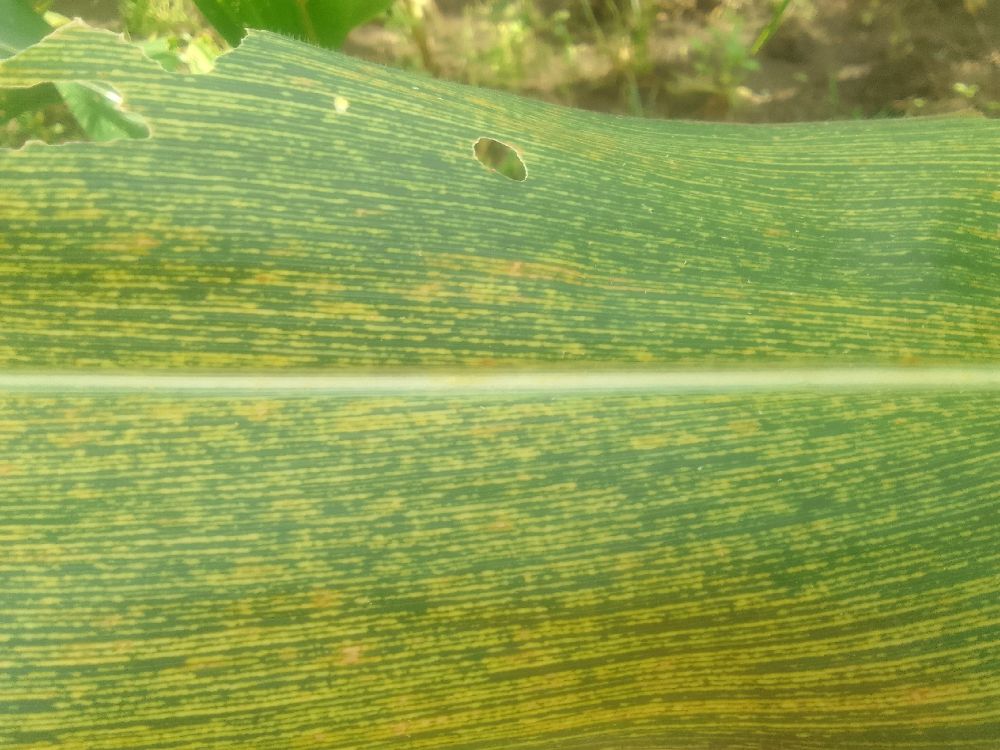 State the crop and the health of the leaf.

maize, maize streak virus
